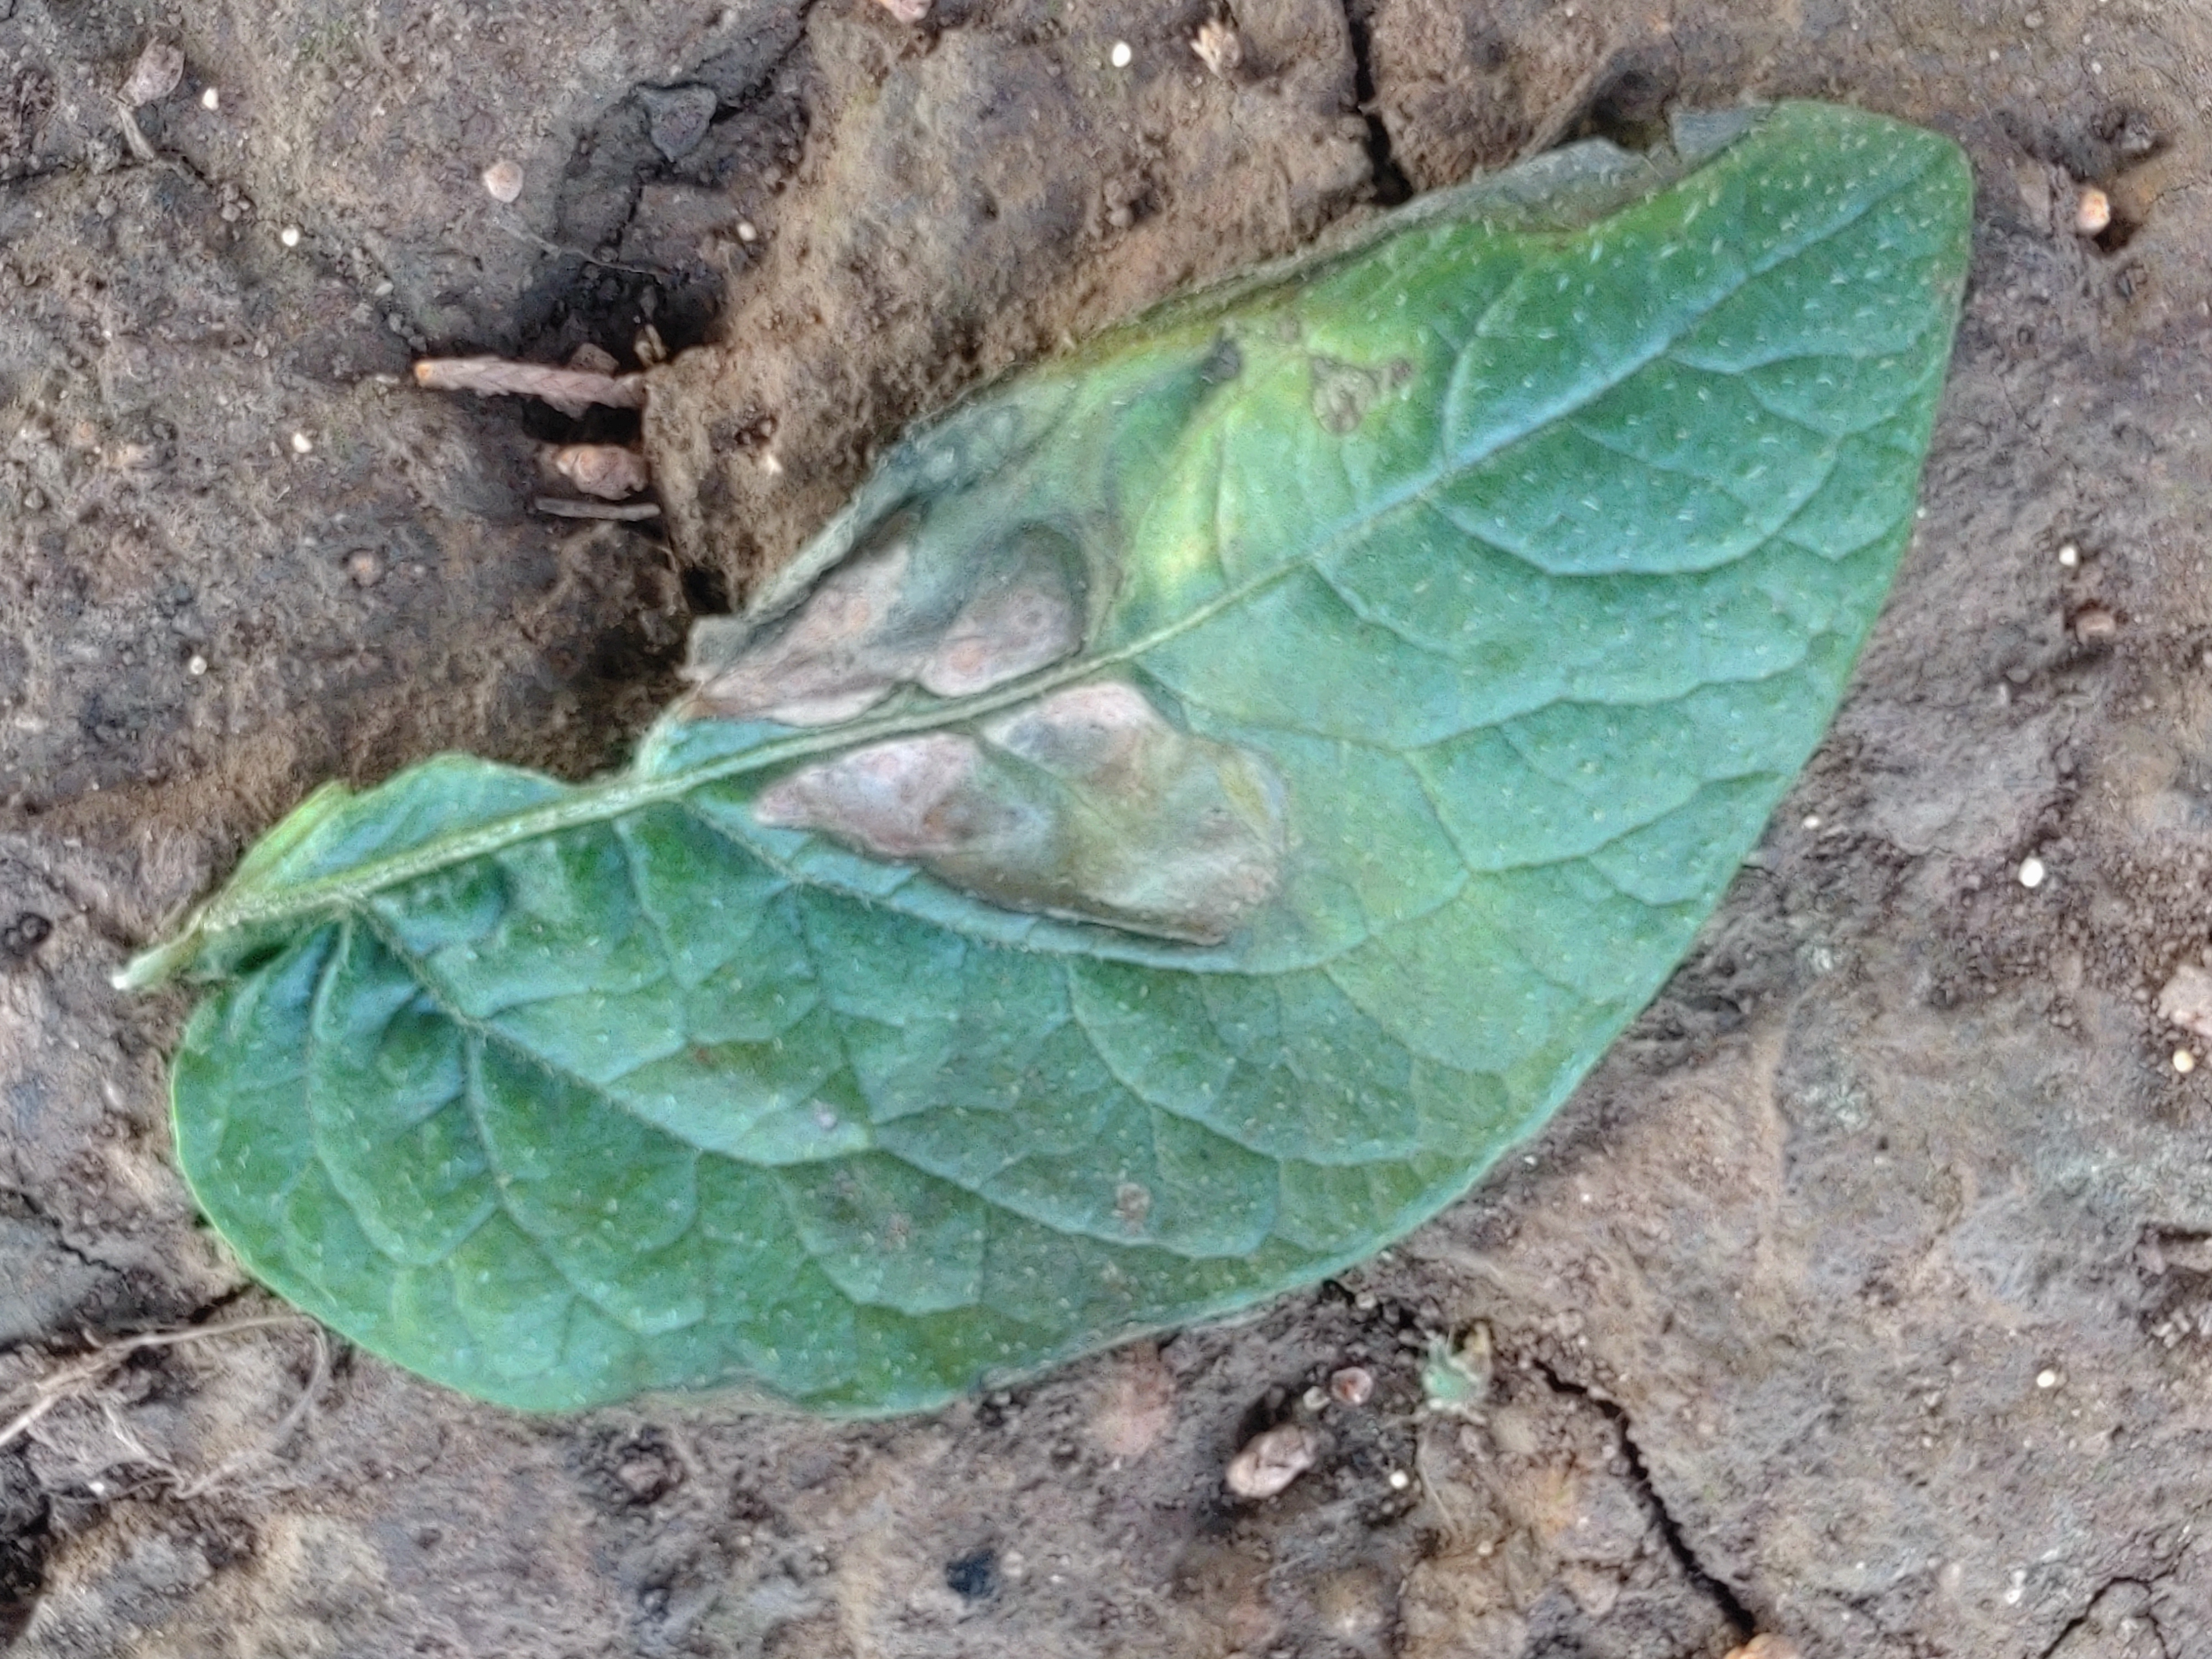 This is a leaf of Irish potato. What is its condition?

early blight
